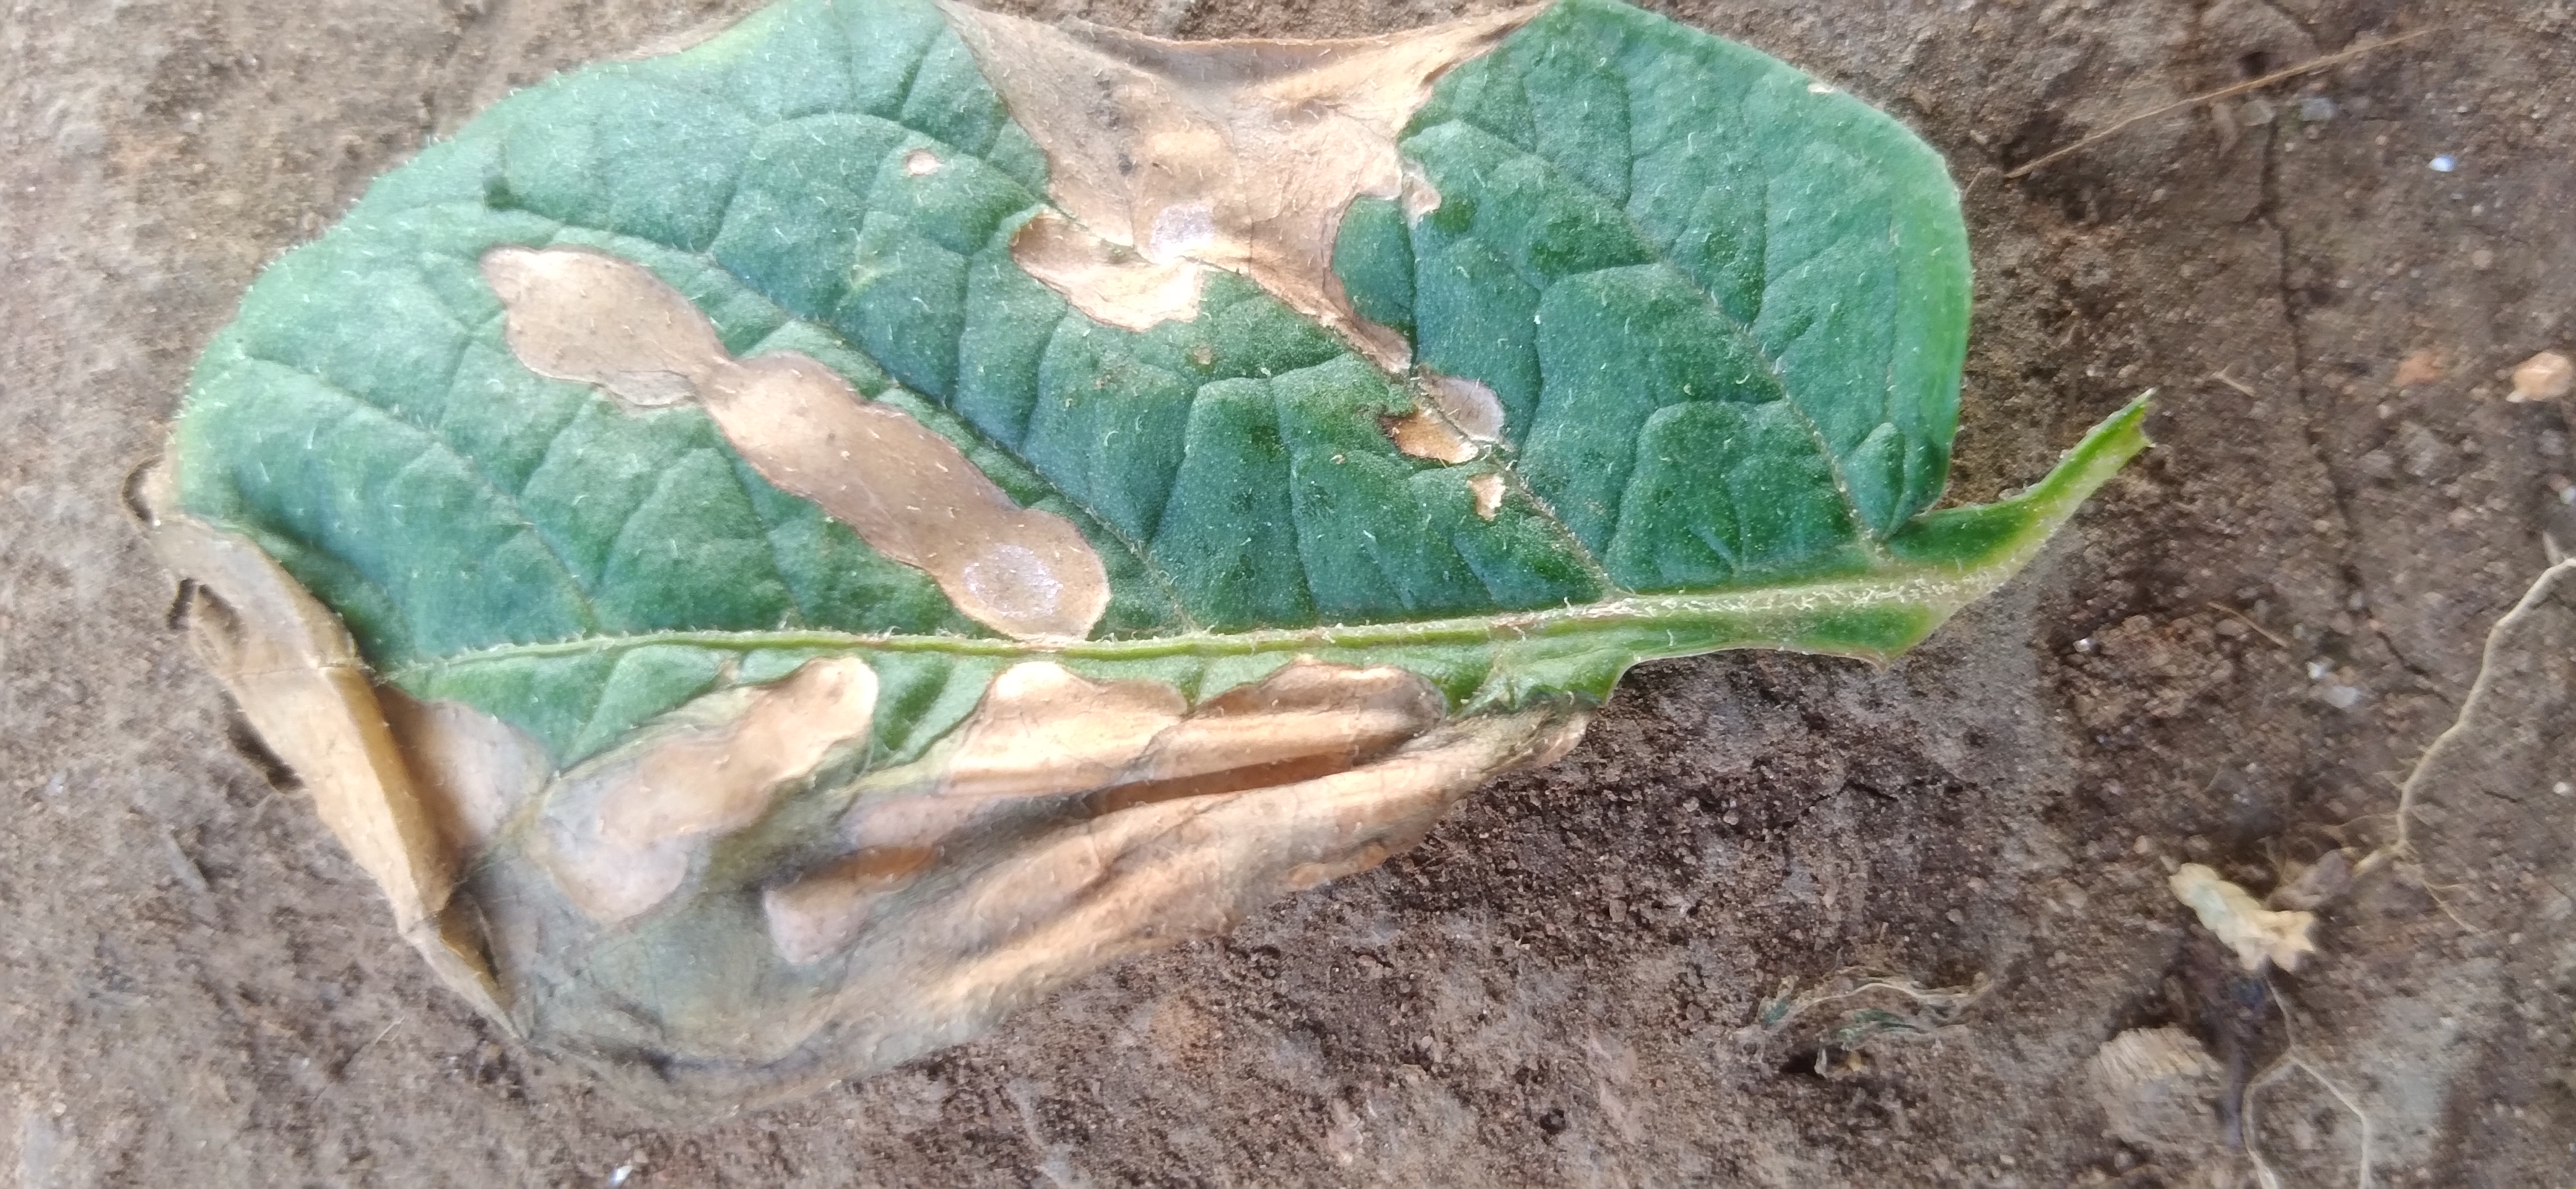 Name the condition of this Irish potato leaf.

early blight
